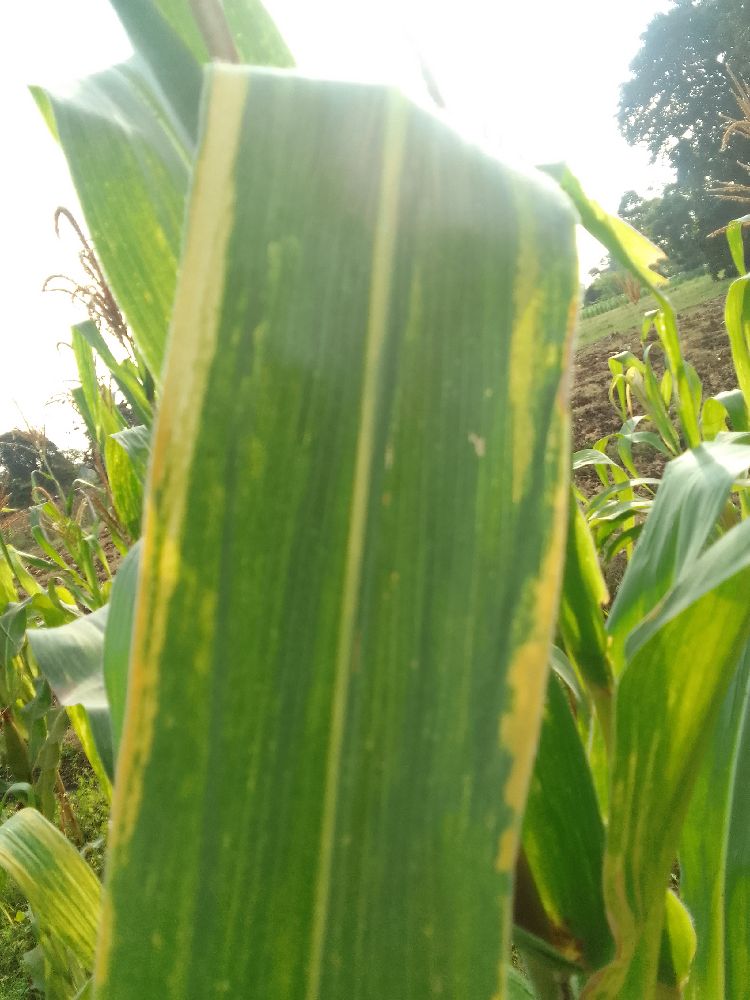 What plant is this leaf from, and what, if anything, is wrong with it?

maize, maize lethal necrosis
